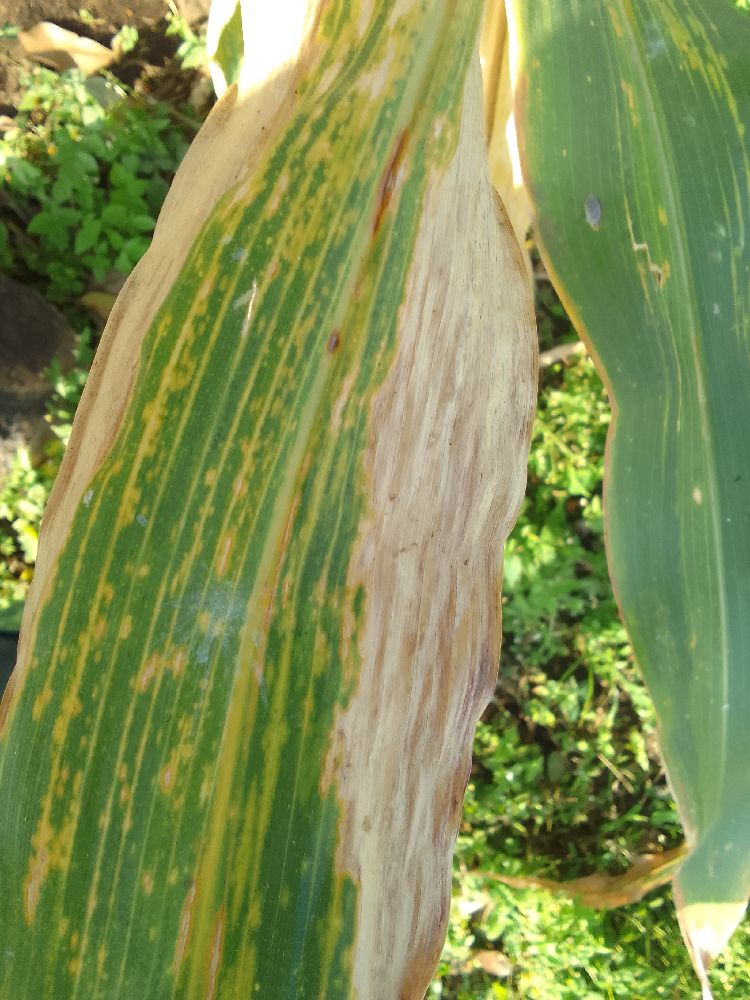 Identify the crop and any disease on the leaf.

maize, maize lethal necrosis
